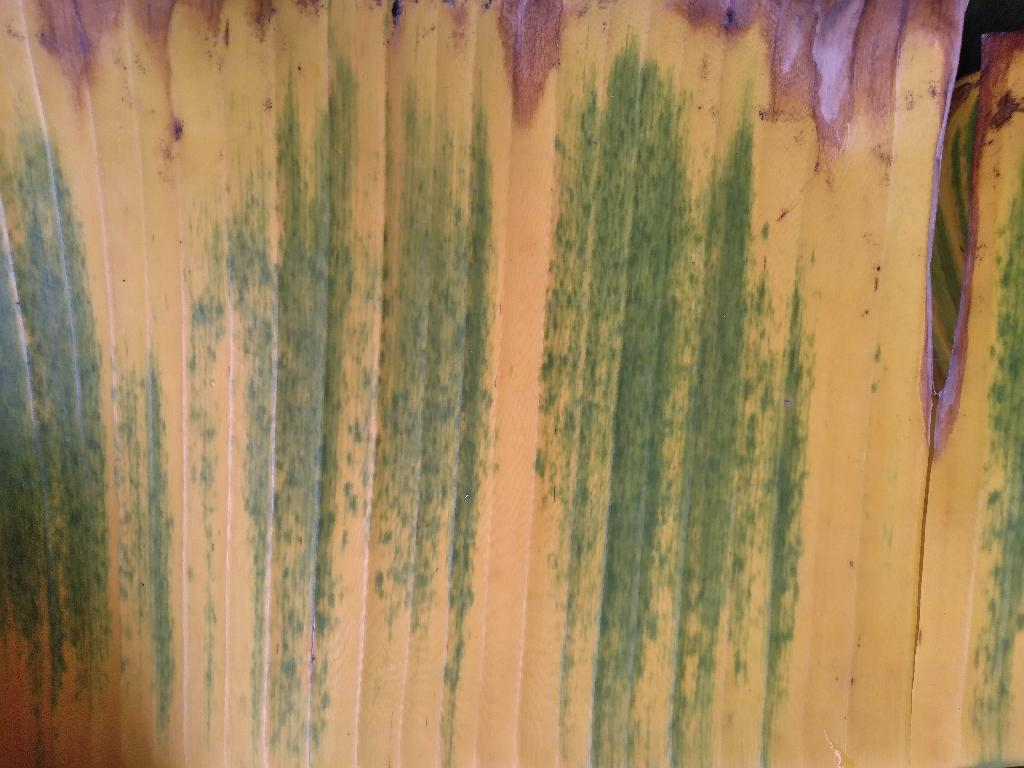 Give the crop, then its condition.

banana, fusarium wilt race 1
